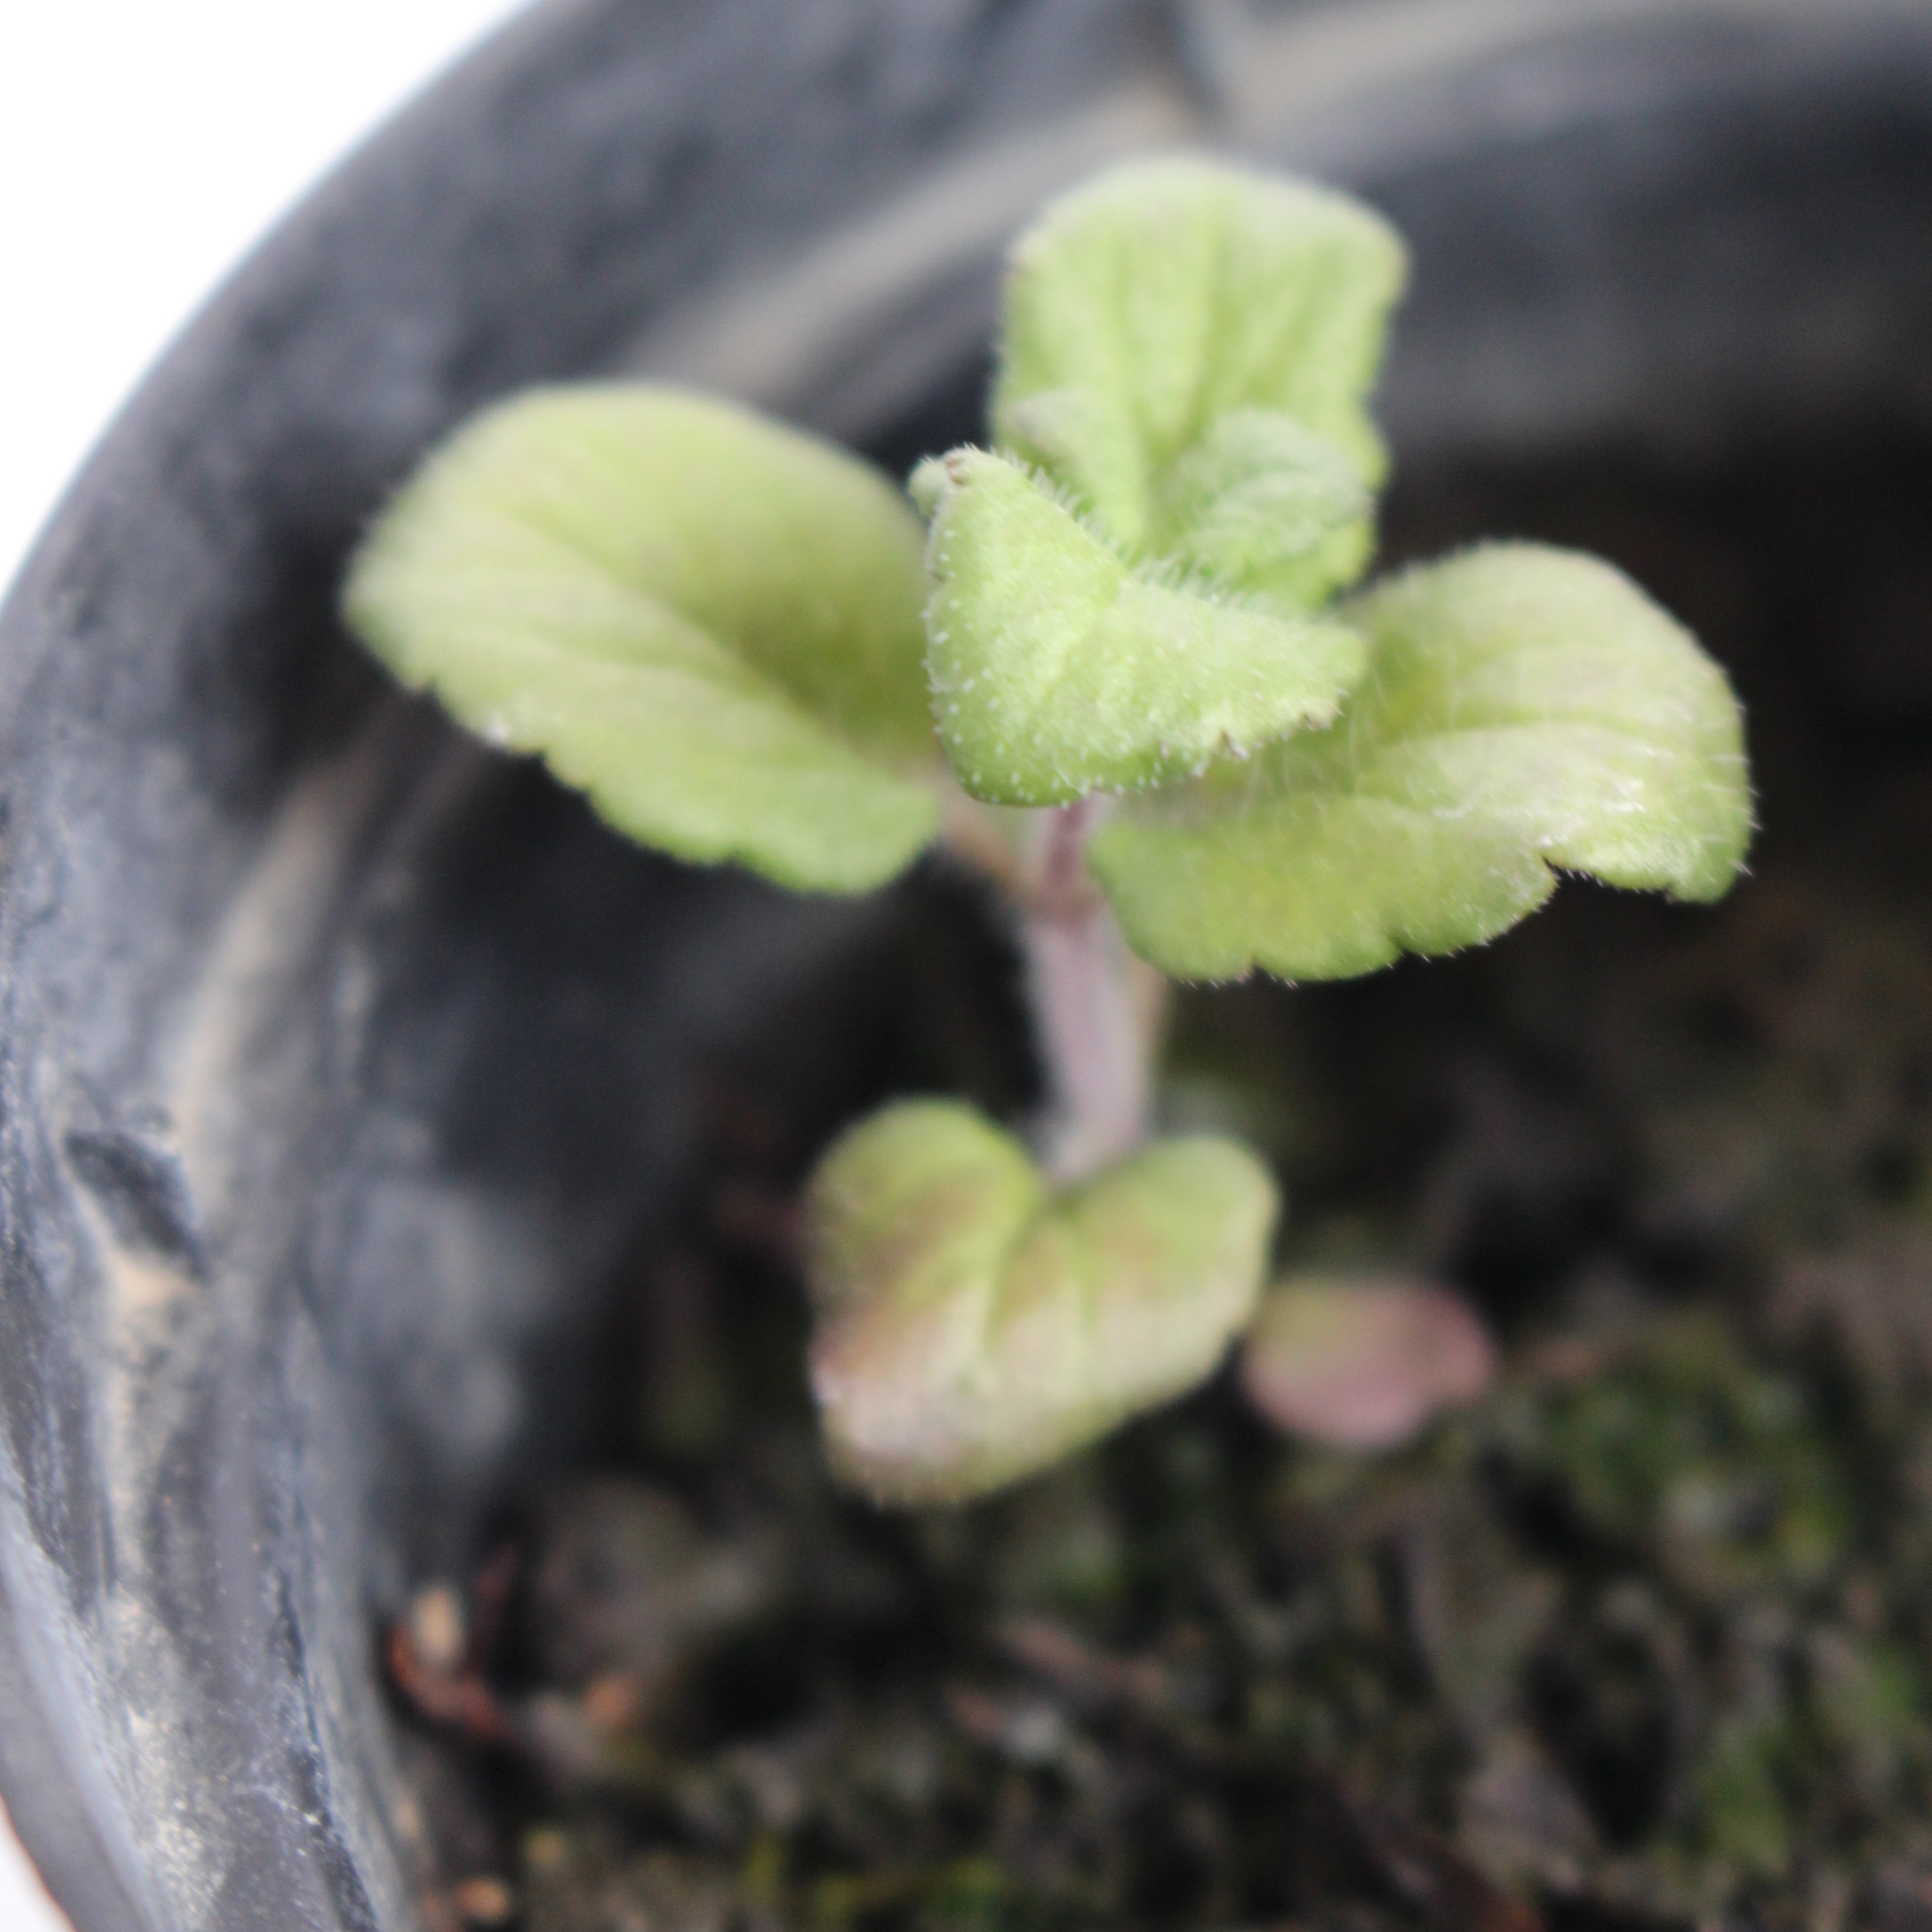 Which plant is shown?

Veronica persica
